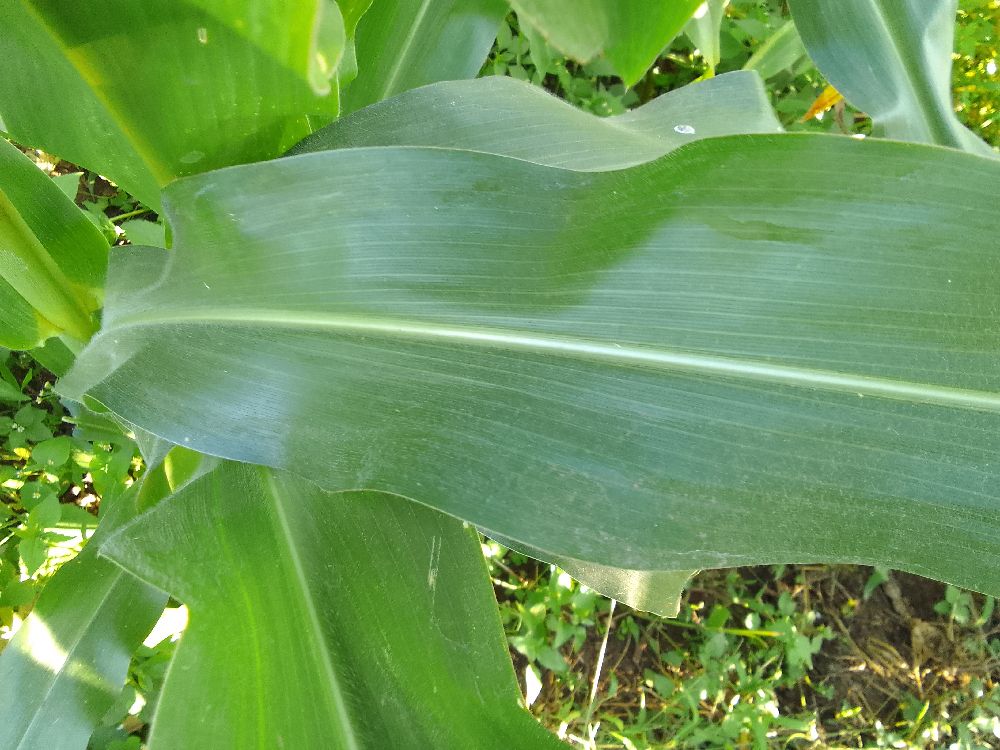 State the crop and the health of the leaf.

maize, healthy
